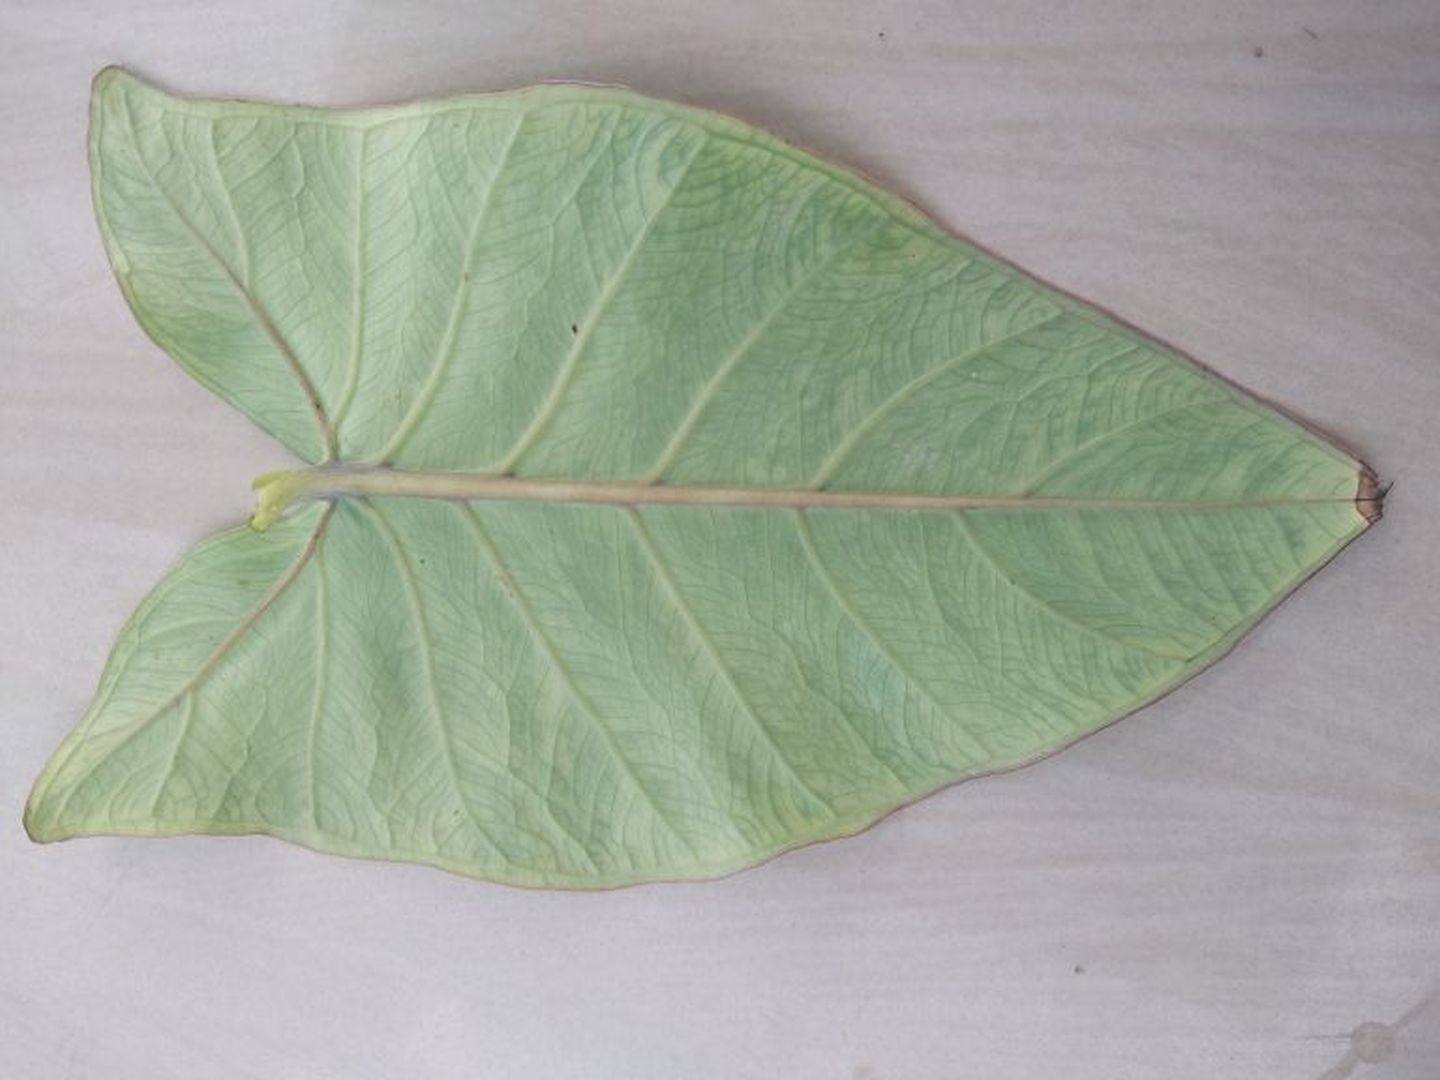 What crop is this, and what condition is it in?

taro, mosaic
